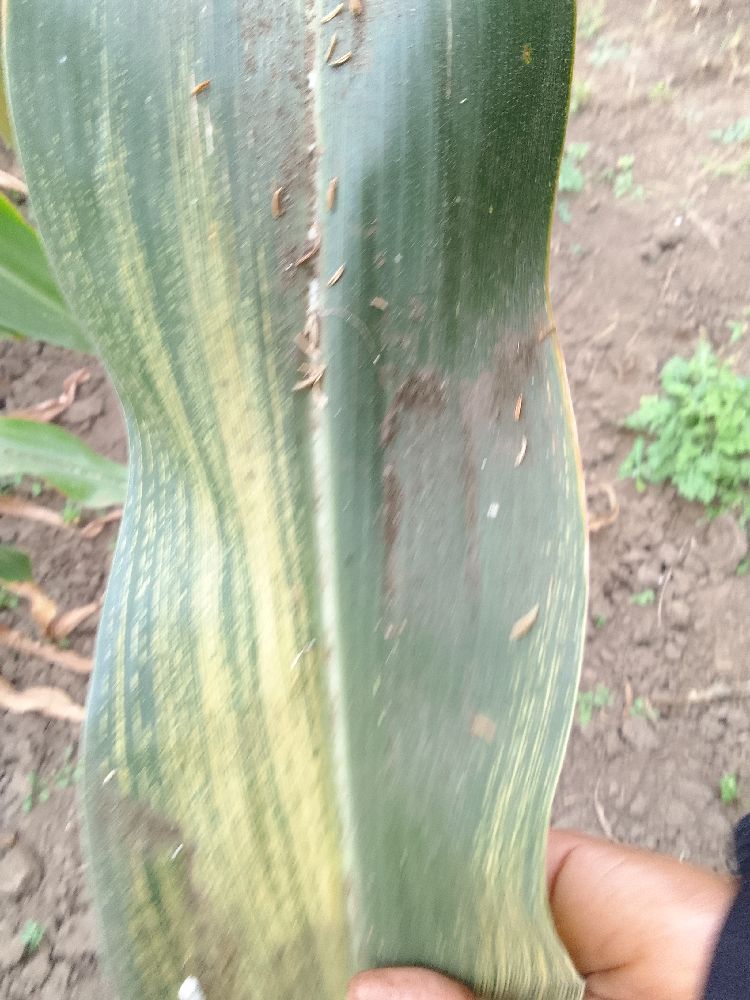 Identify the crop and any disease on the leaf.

maize, maize streak virus
